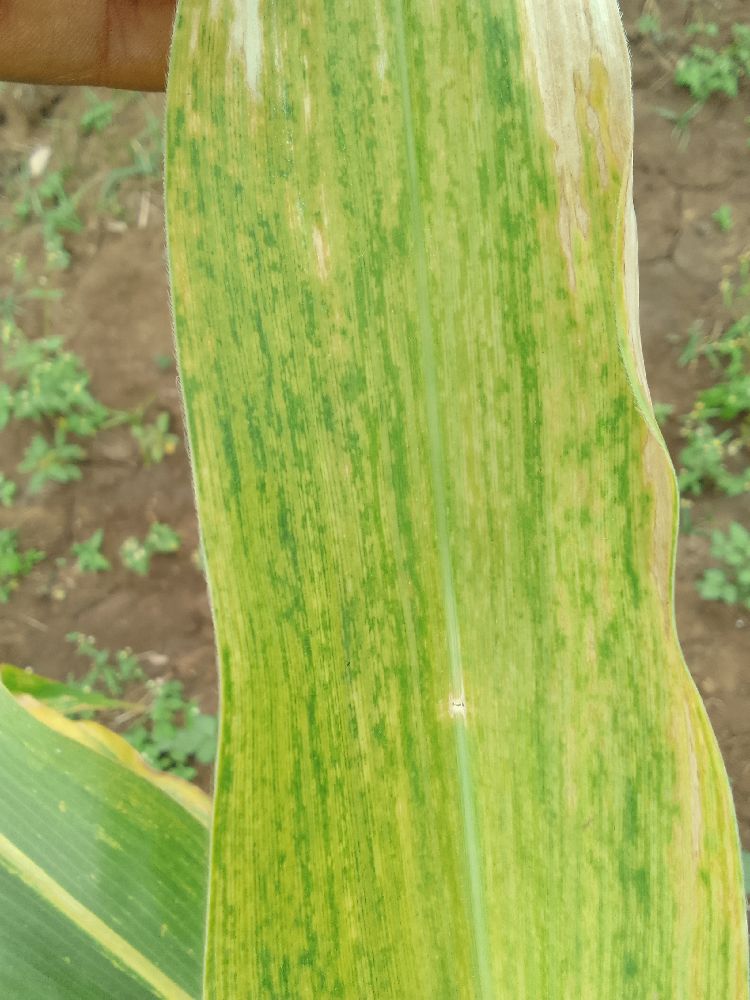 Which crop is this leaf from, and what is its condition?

maize, maize lethal necrosis
